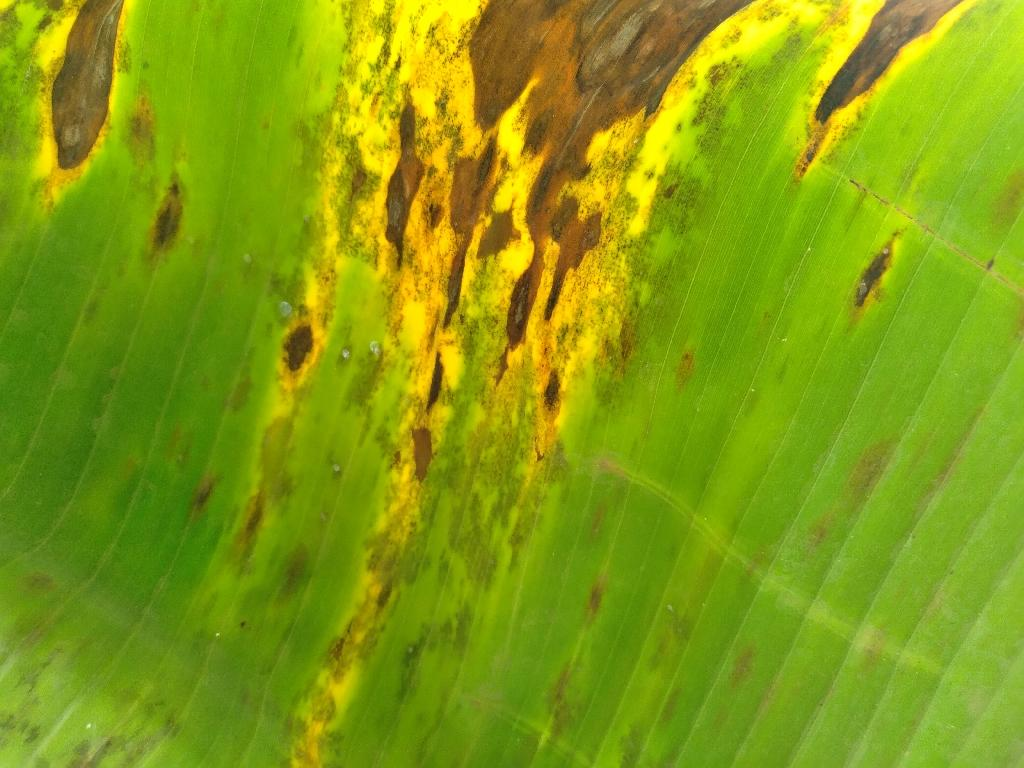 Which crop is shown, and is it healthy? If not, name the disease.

banana, black sigatoka
